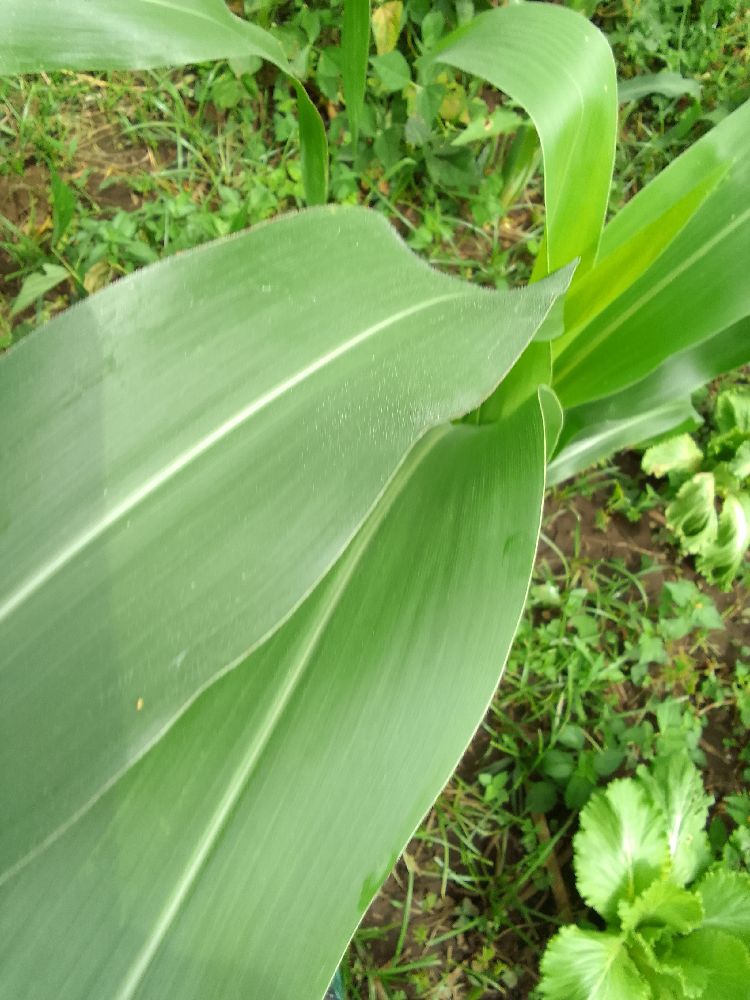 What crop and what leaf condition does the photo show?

maize, healthy
